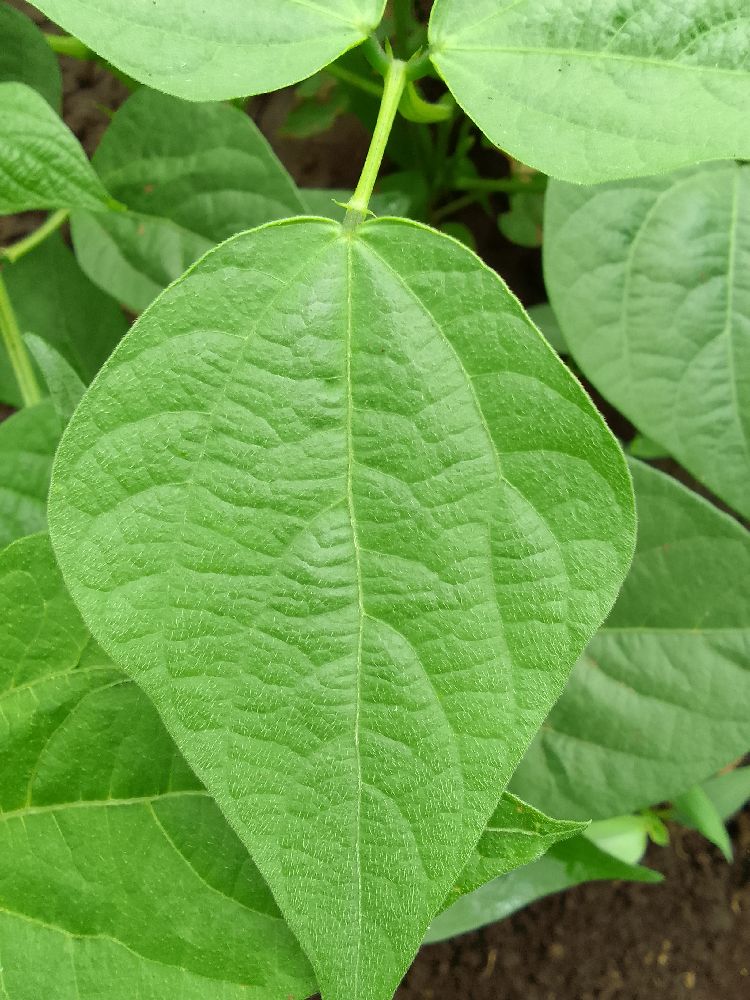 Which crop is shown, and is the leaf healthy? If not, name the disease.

common bean, healthy
